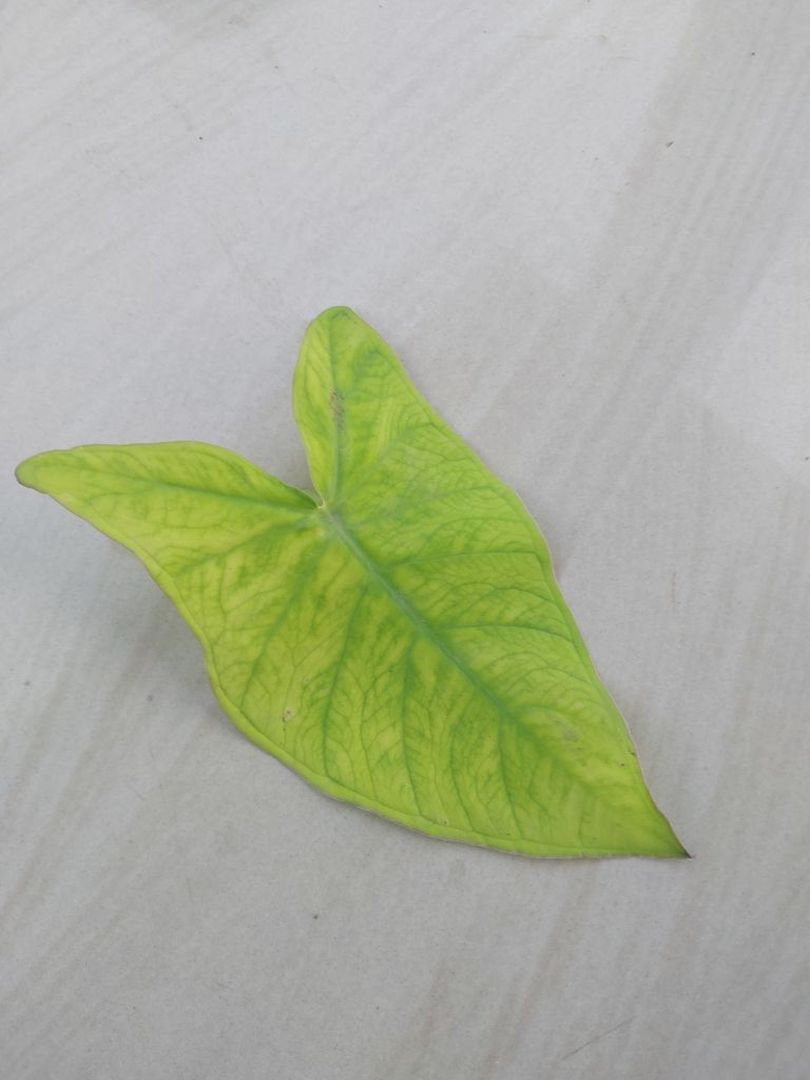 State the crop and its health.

taro, mosaic
